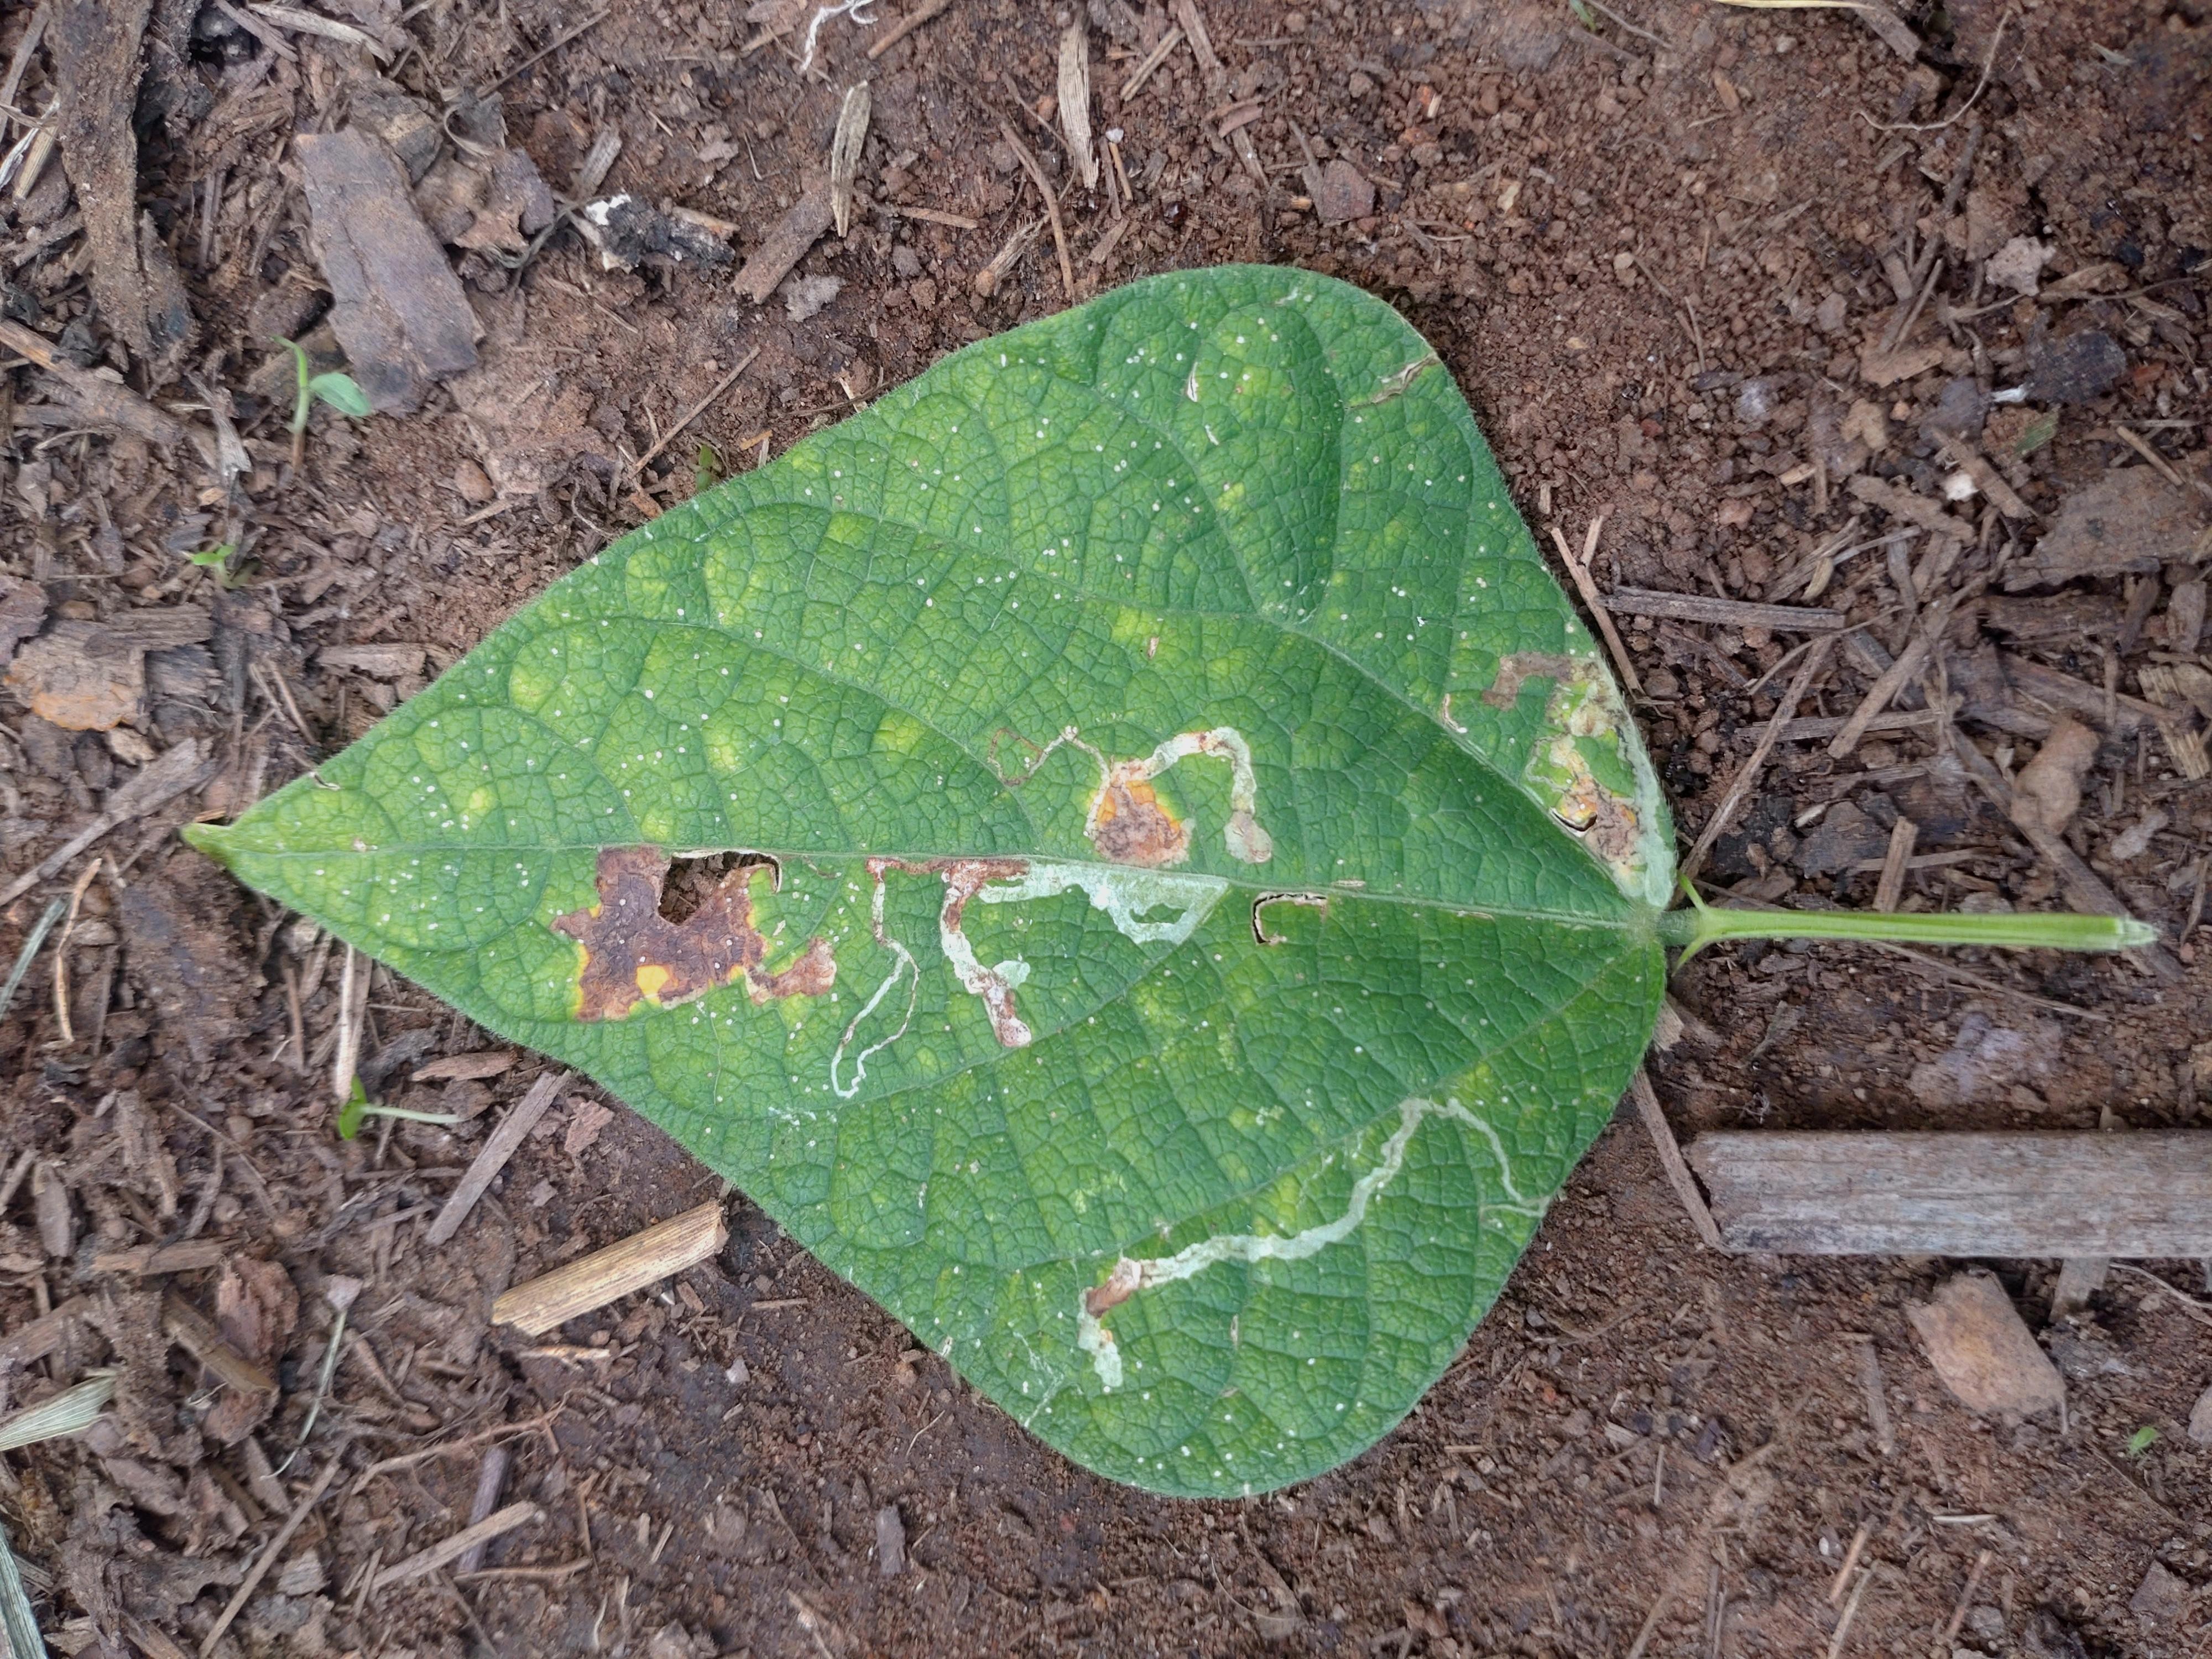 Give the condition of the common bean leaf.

anthracnose
